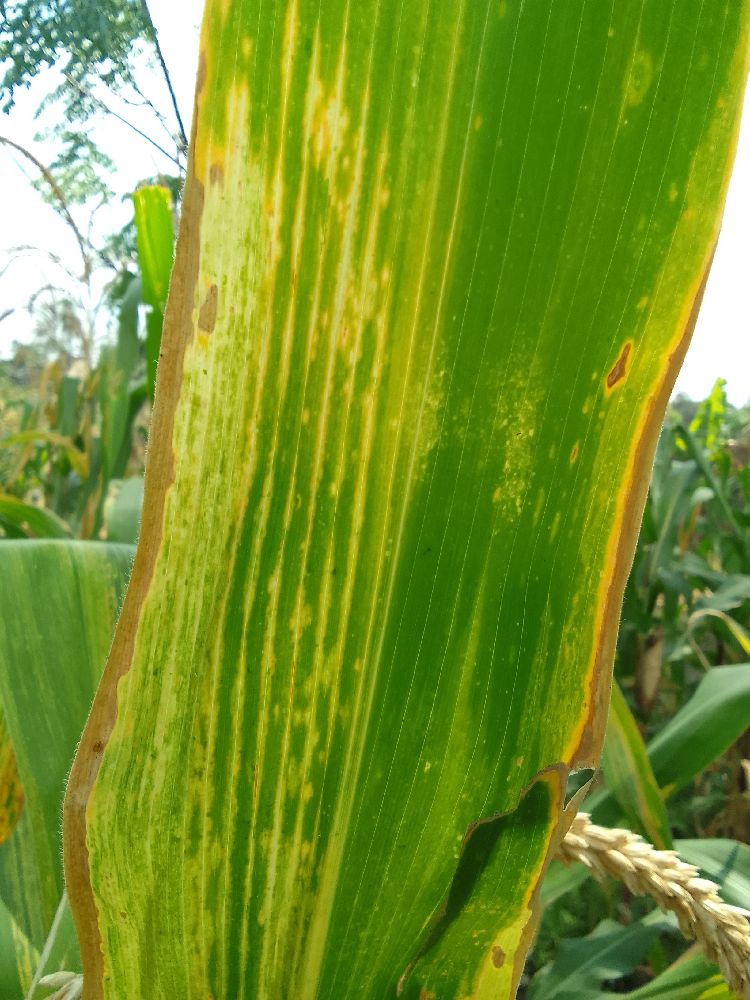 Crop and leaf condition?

maize, maize lethal necrosis
